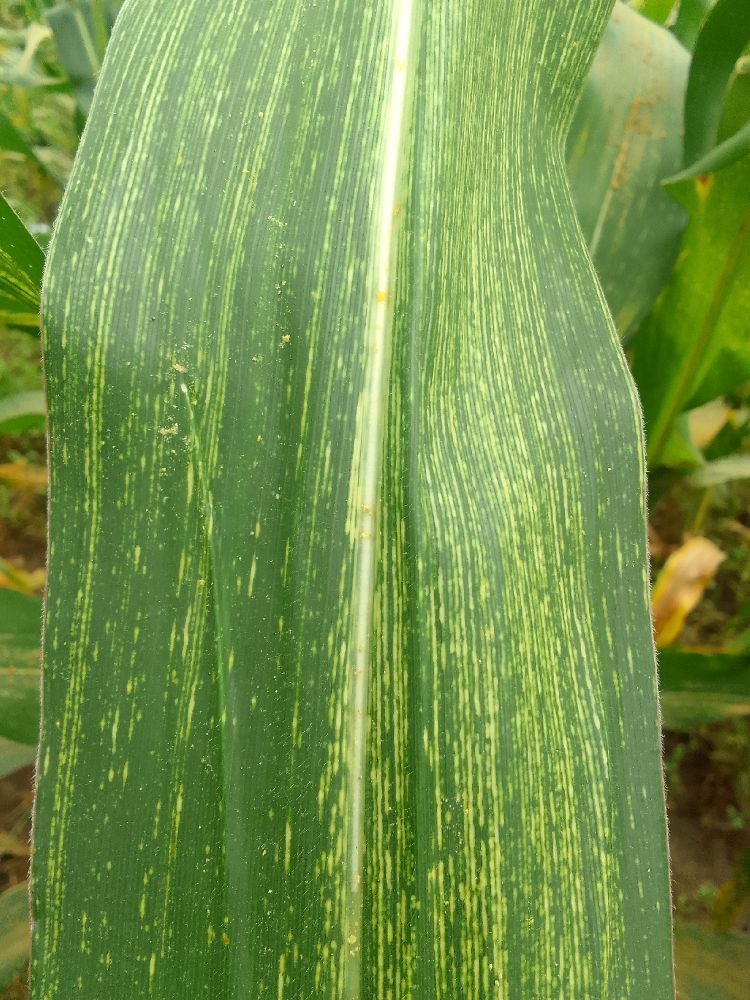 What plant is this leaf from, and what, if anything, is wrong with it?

maize, maize streak virus
